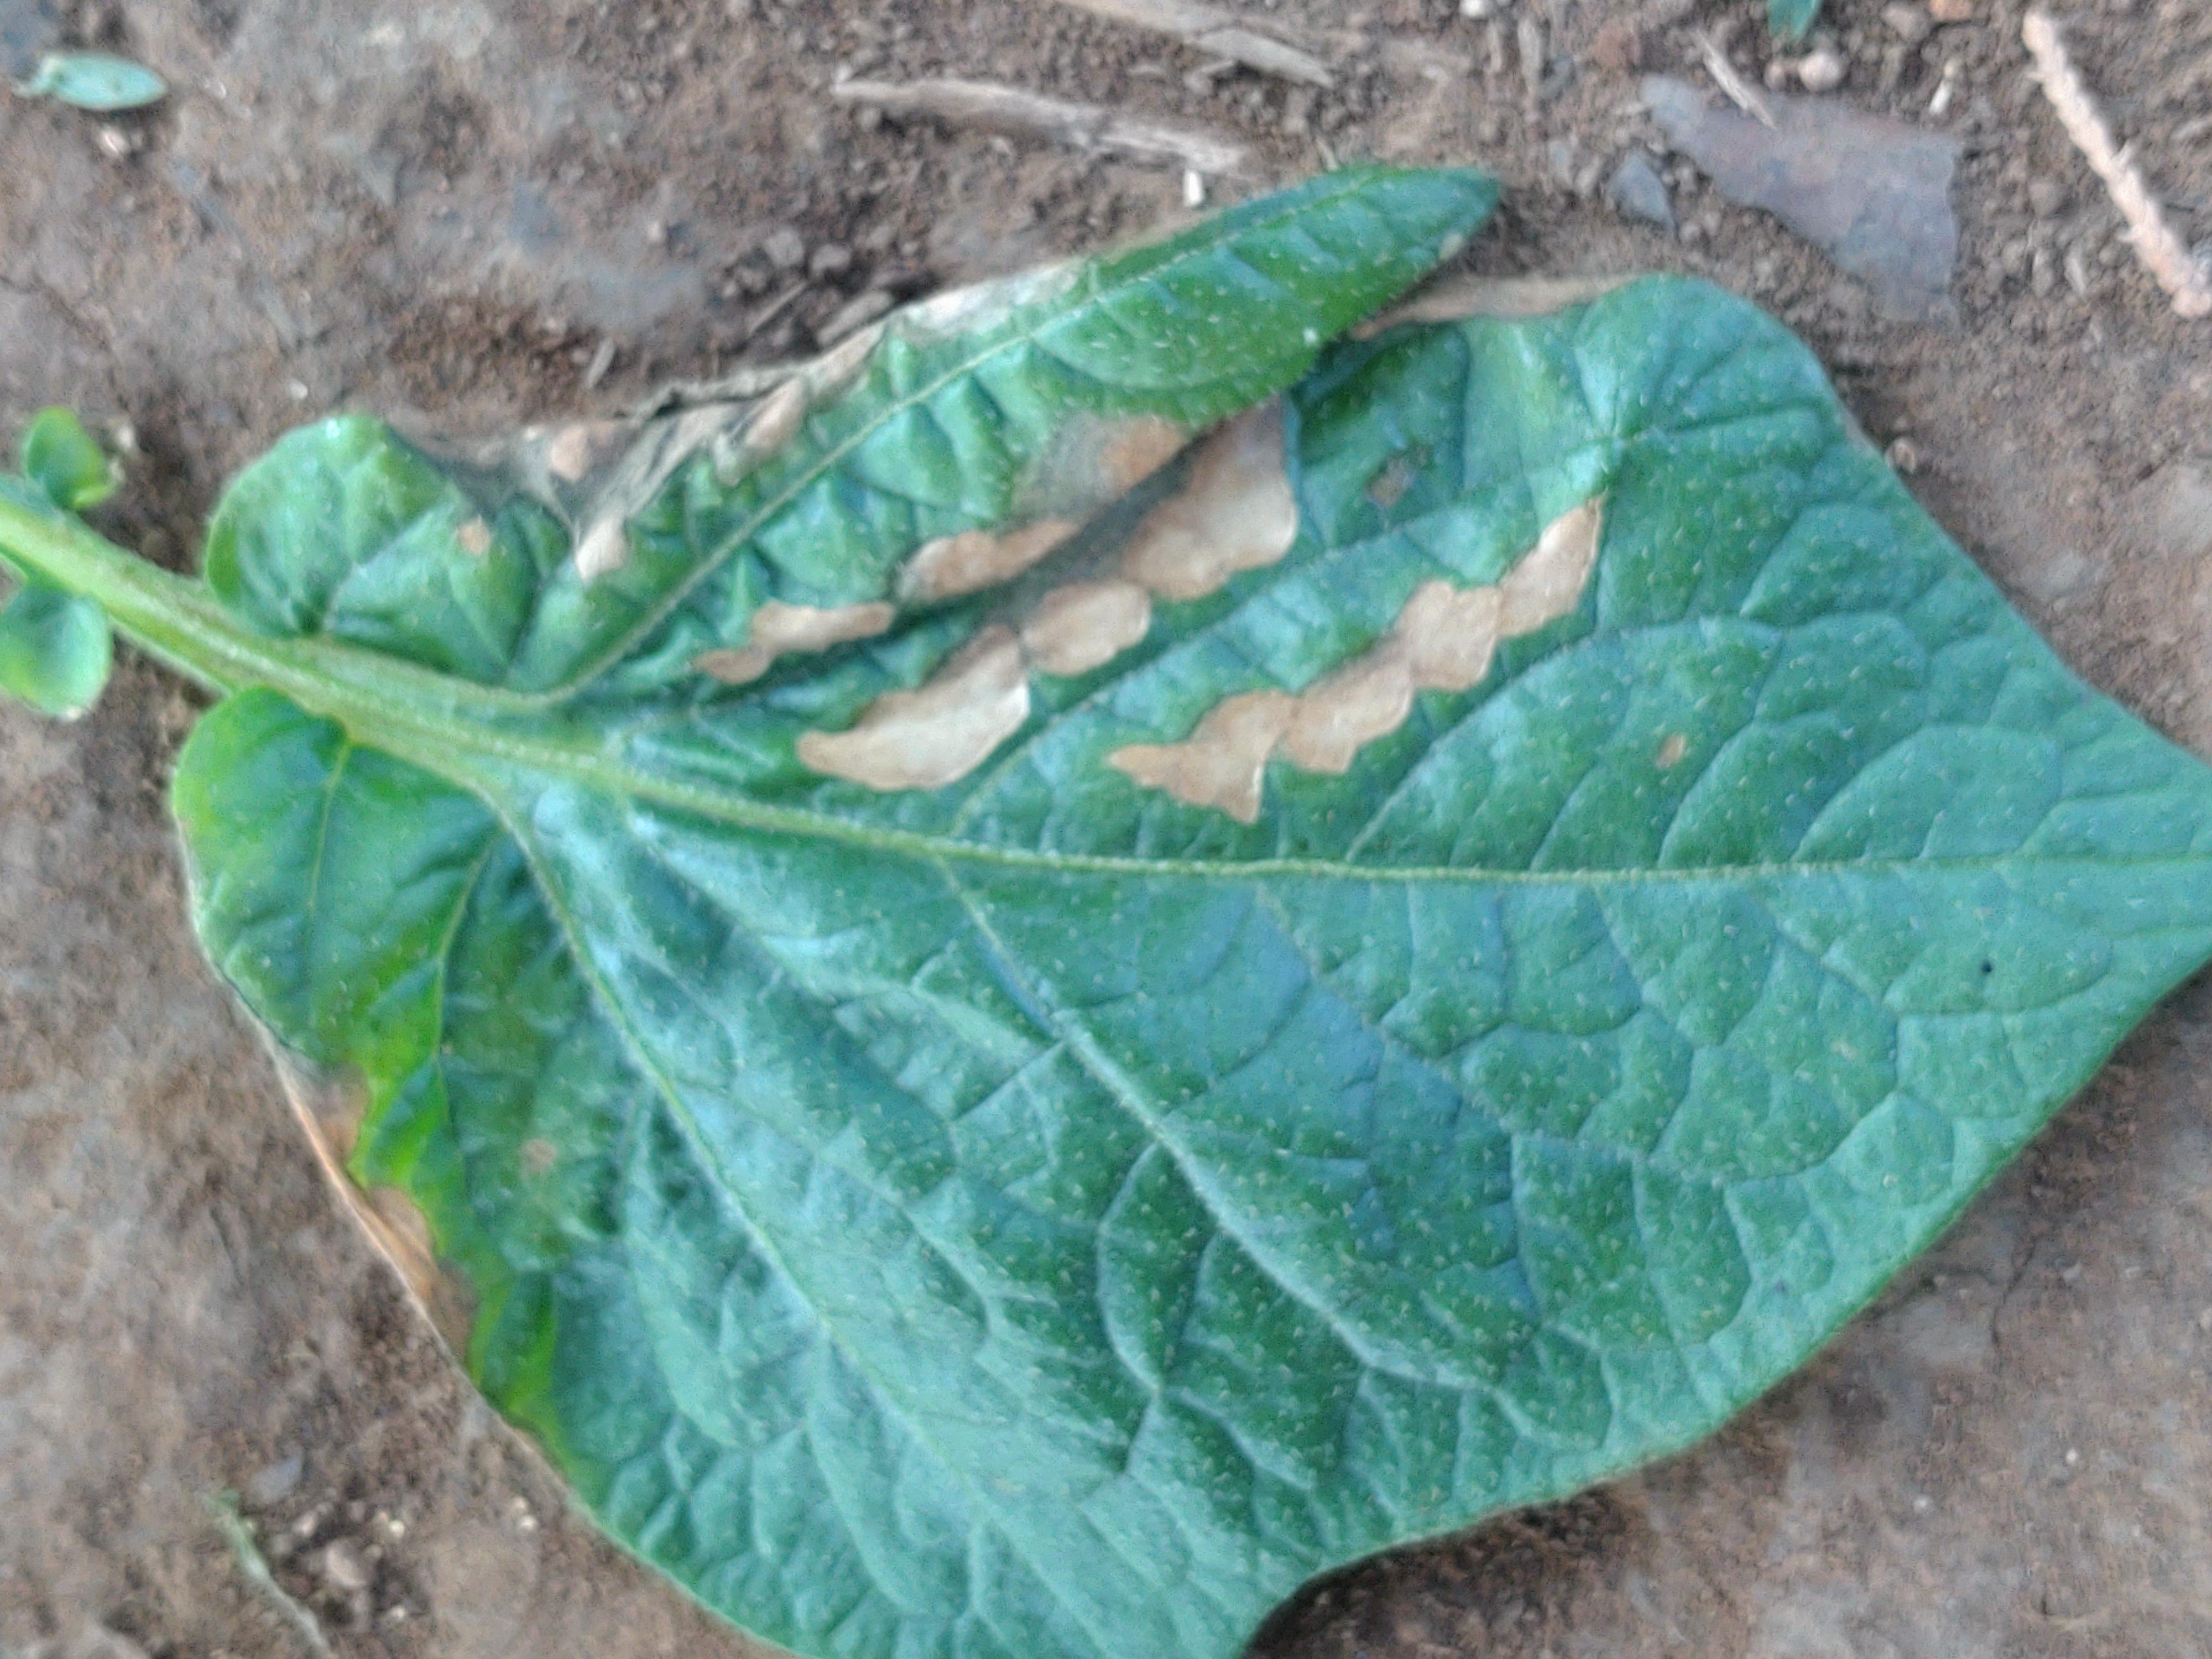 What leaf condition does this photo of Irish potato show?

early blight
